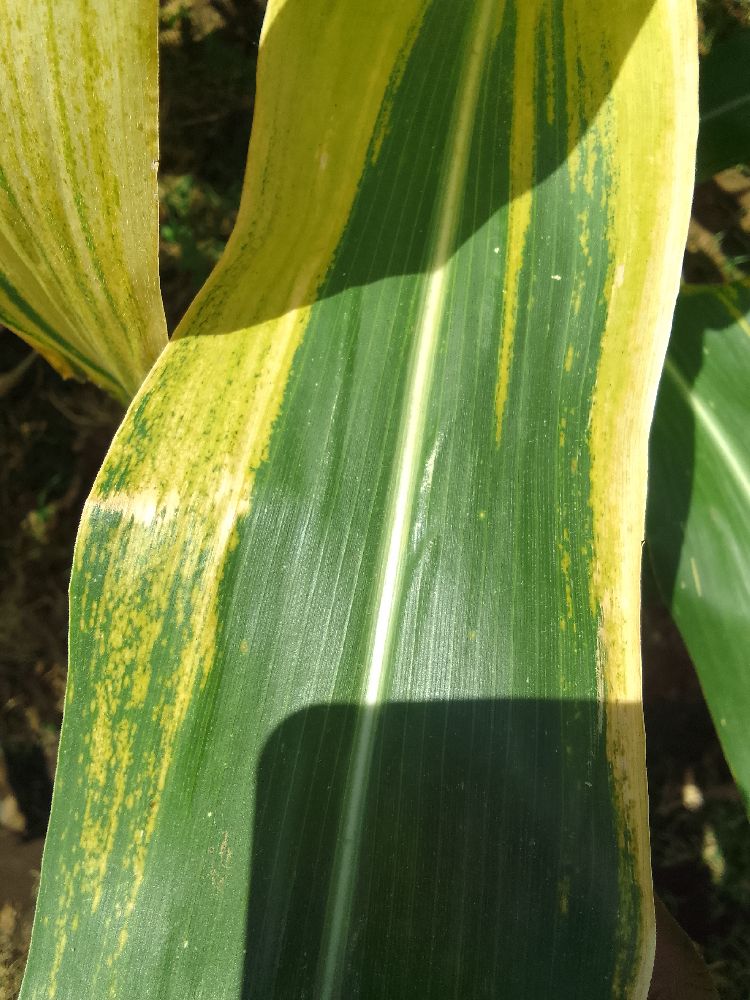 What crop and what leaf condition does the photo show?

maize, maize lethal necrosis
